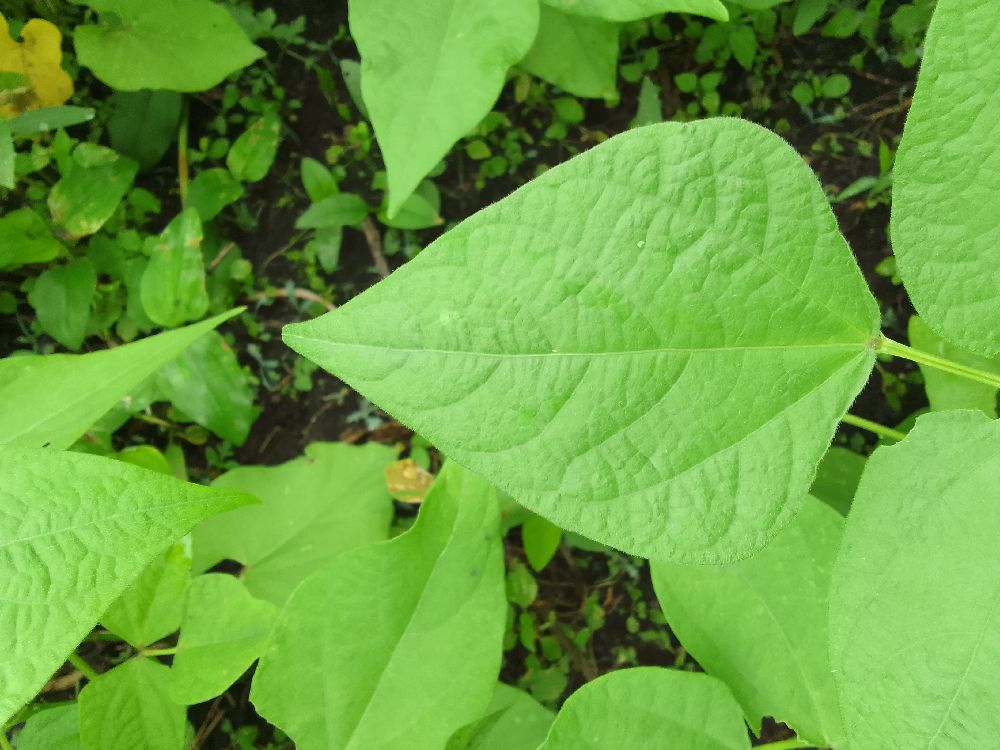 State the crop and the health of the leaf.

common bean, healthy
